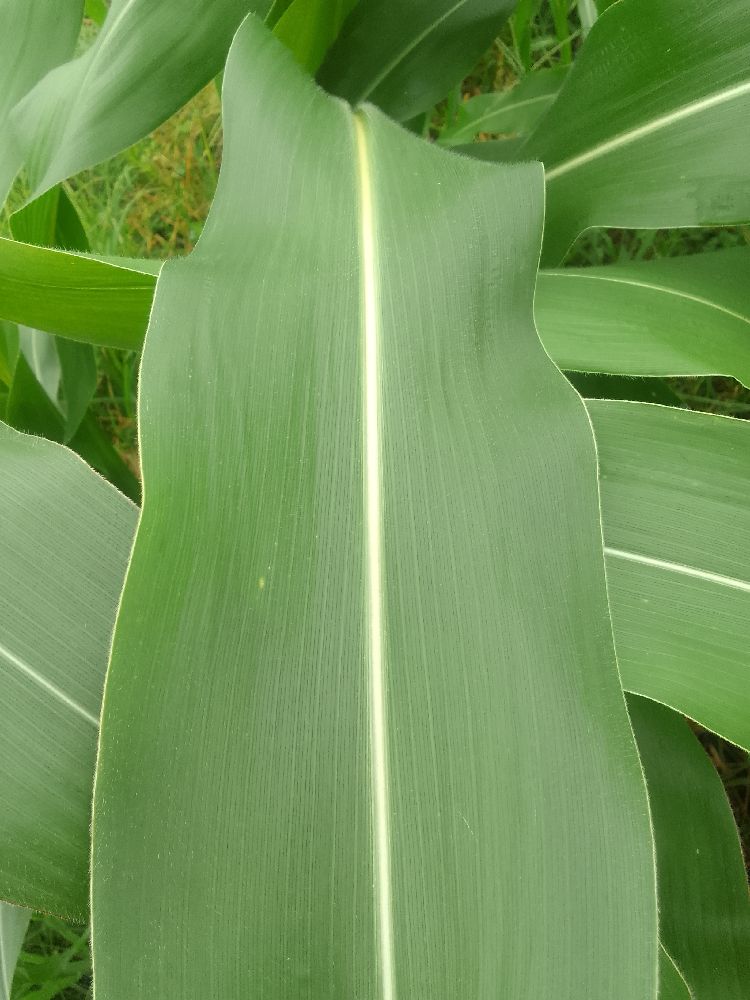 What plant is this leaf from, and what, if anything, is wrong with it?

maize, healthy
